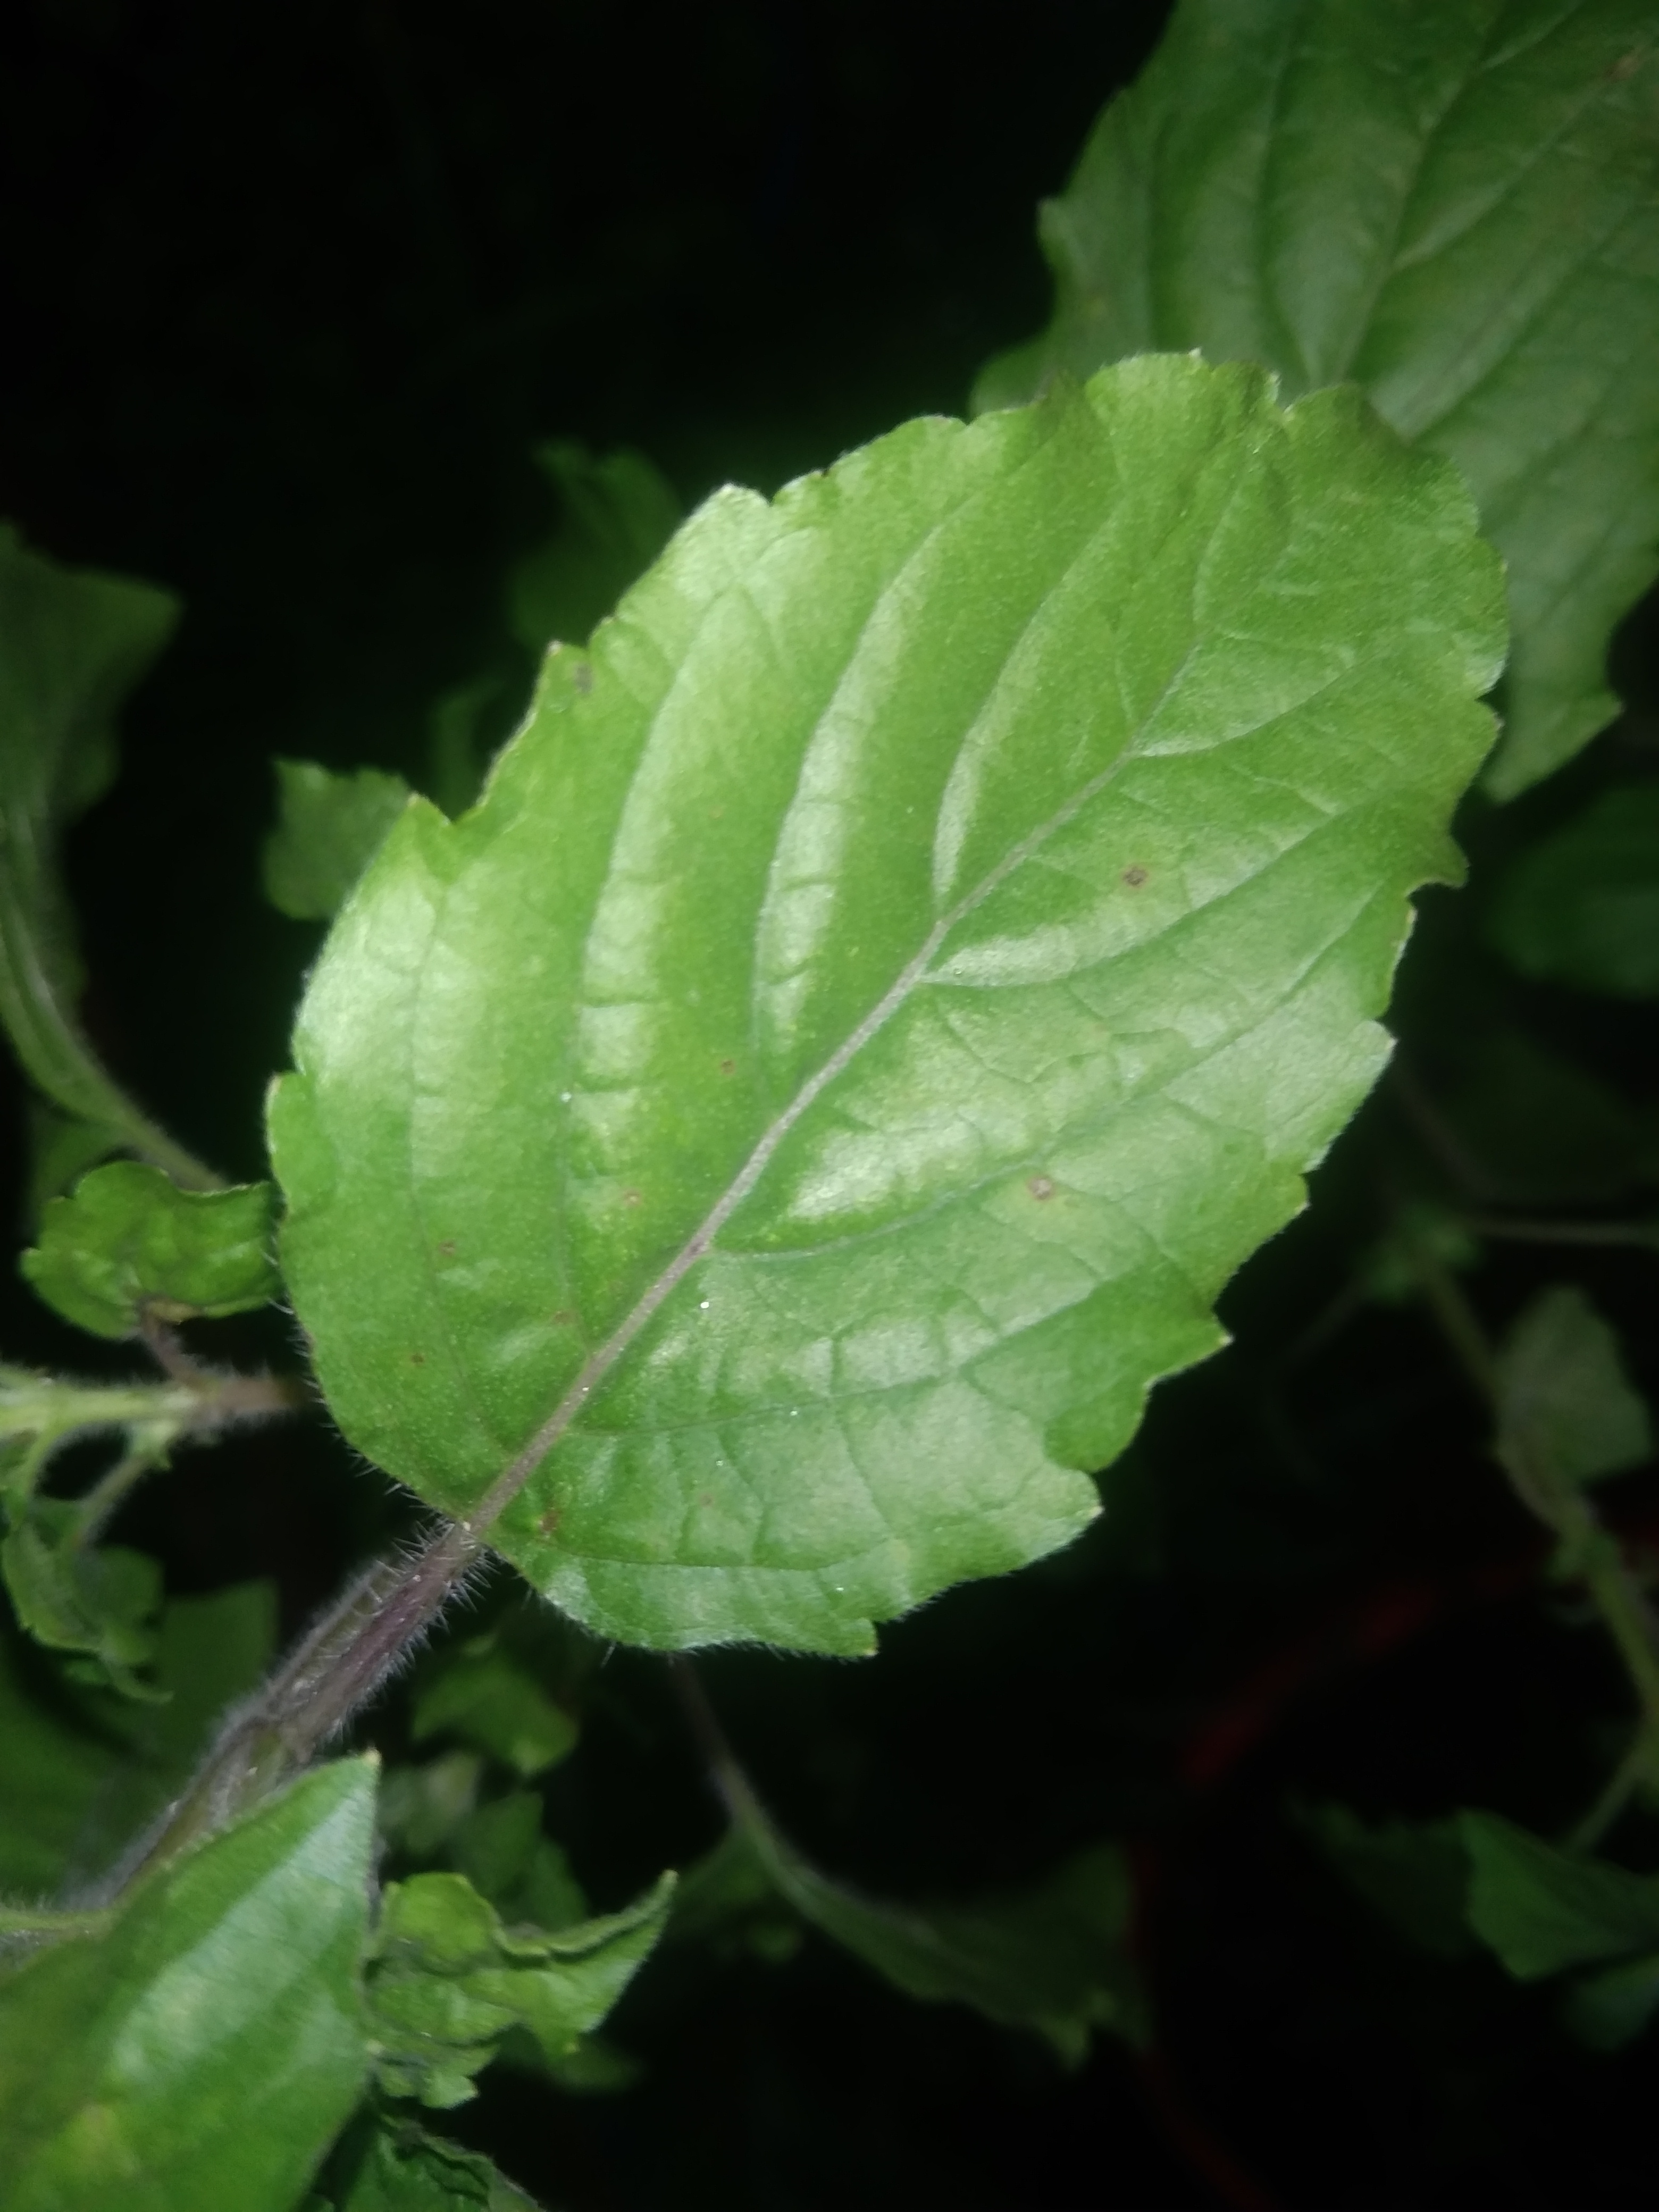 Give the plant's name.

tulshi
